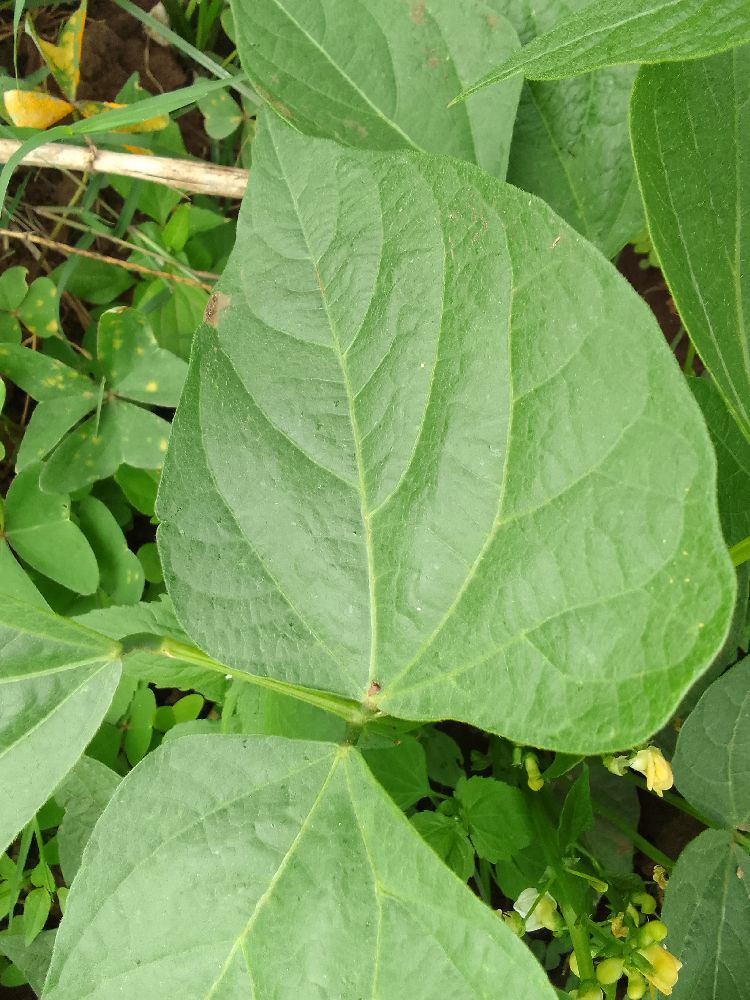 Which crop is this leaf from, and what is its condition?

common bean, healthy
